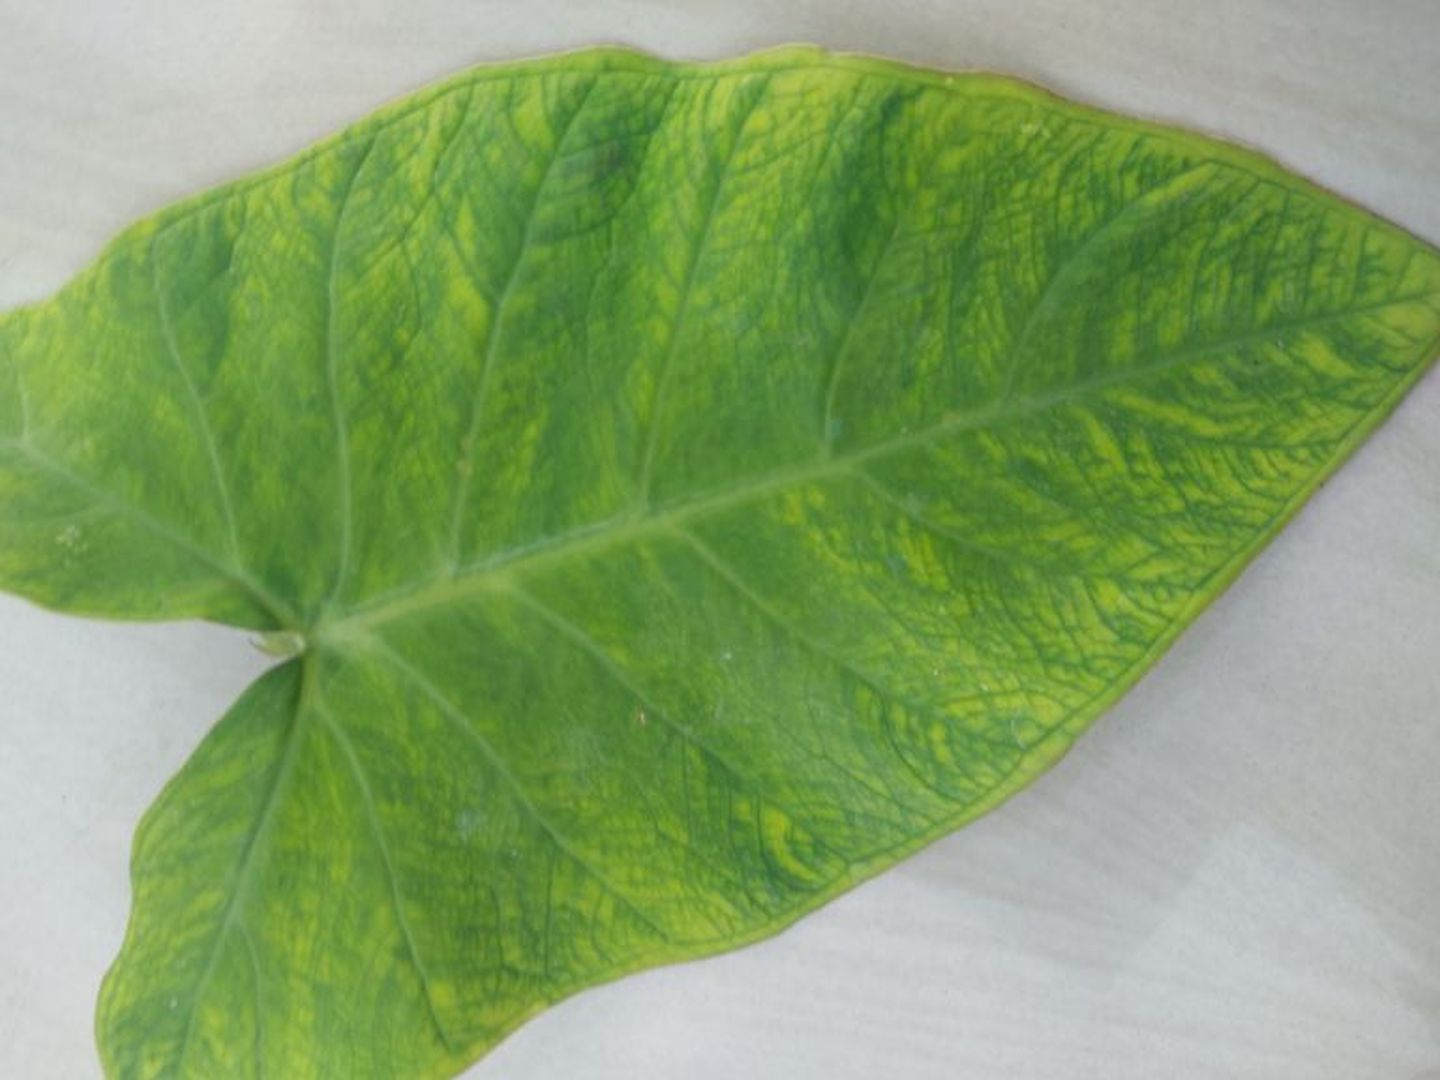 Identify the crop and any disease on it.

taro, mosaic
